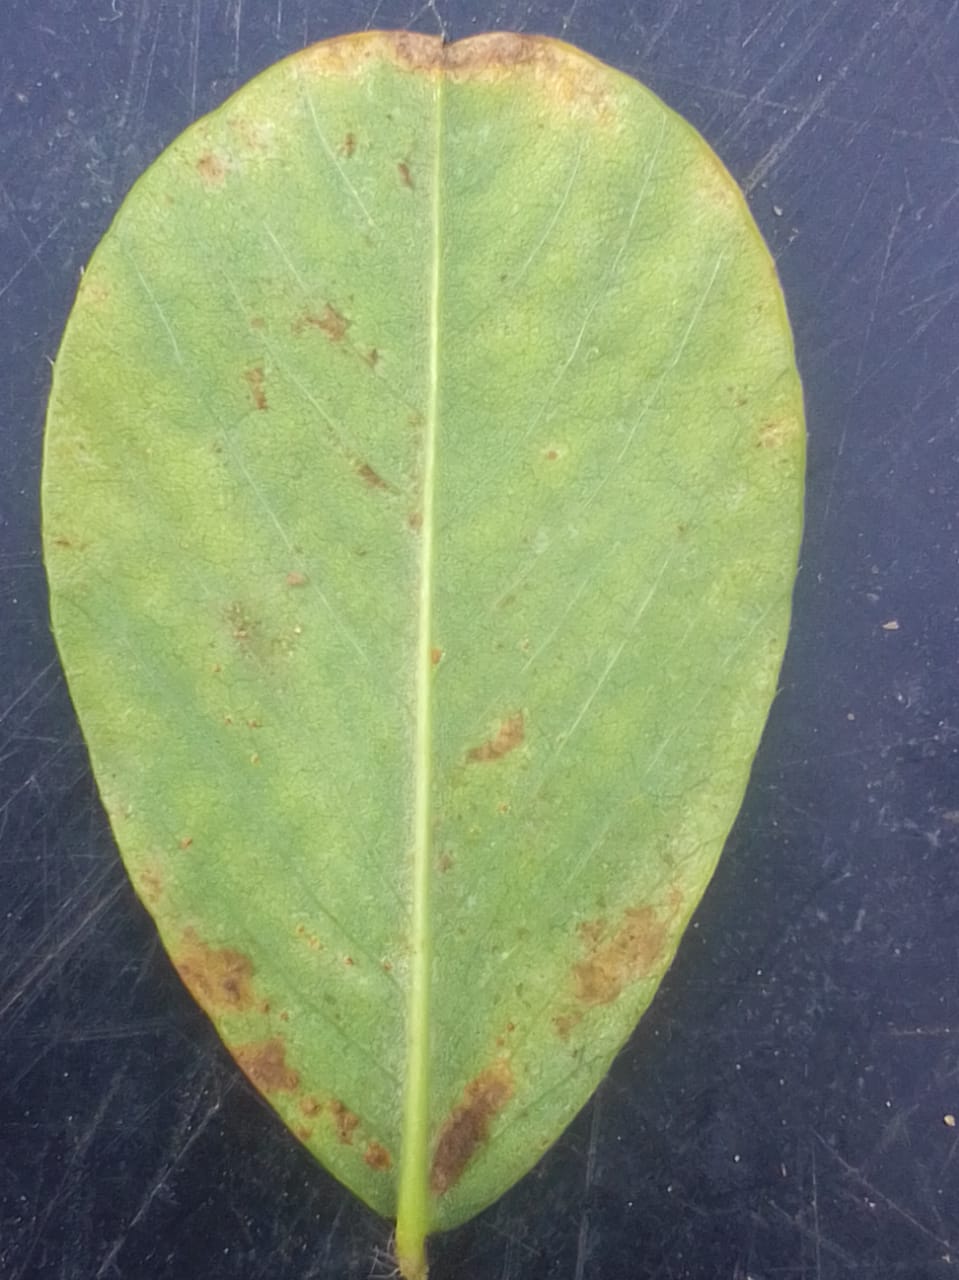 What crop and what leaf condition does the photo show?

peanut, phoma arachidicola
